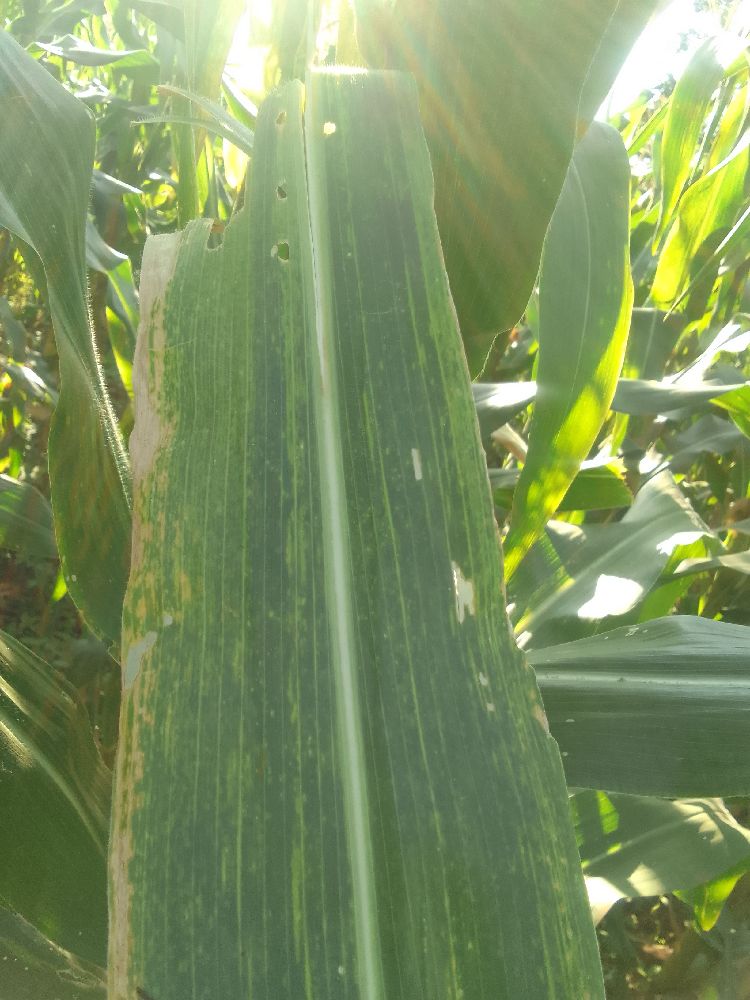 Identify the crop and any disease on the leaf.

maize, maize lethal necrosis
